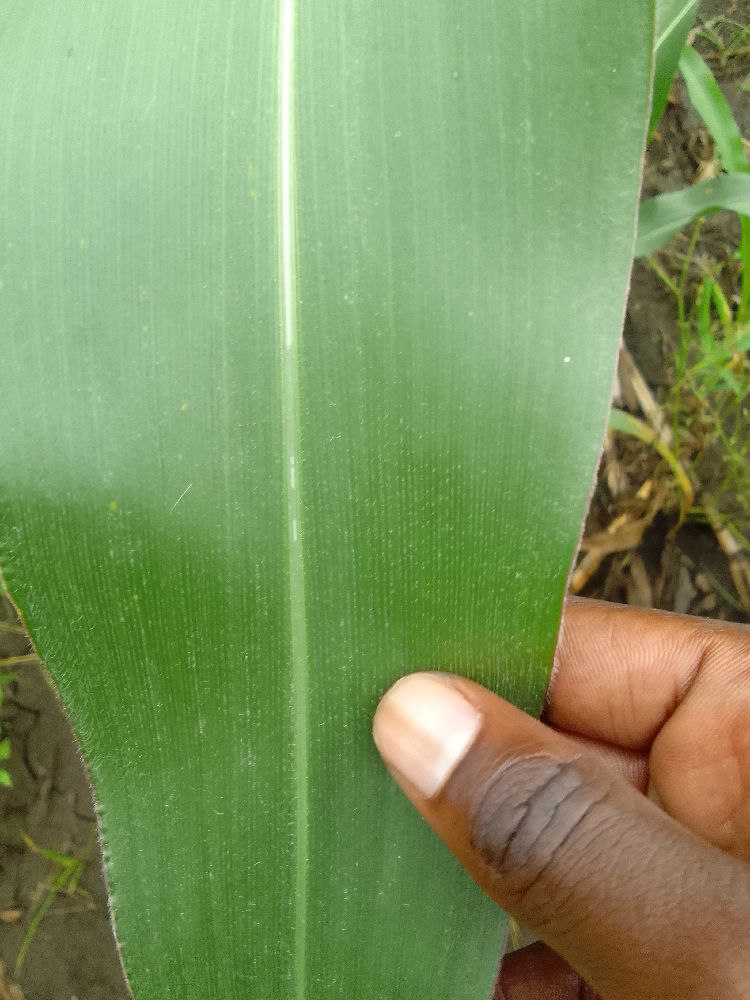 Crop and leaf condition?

maize, healthy
